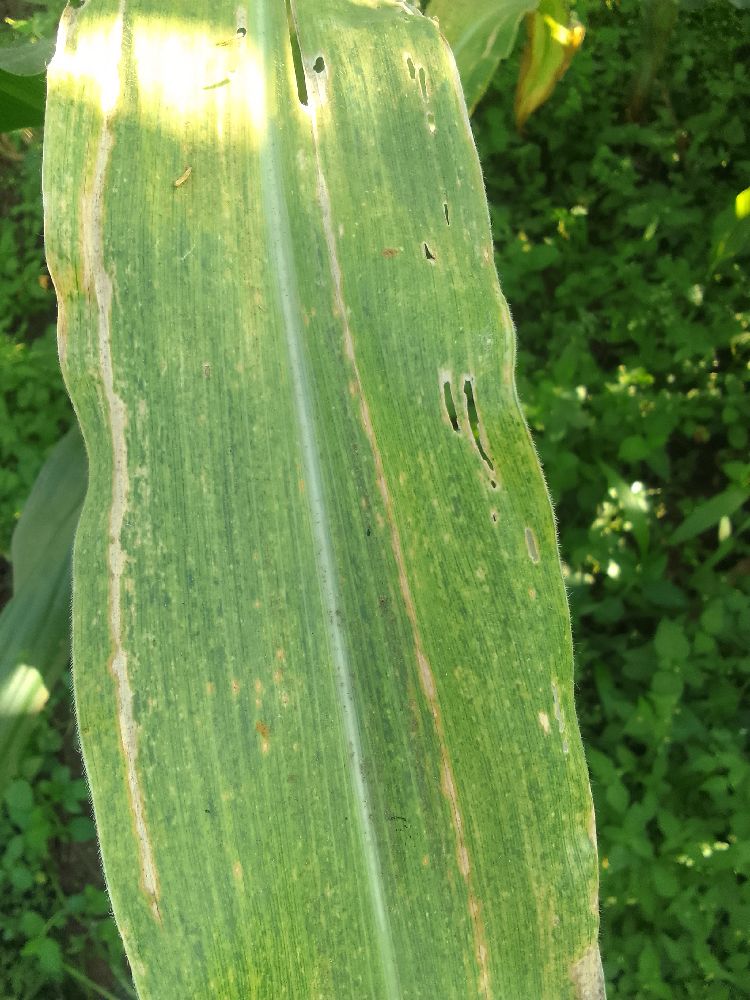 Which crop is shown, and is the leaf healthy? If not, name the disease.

maize, maize lethal necrosis
